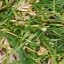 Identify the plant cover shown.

grass
